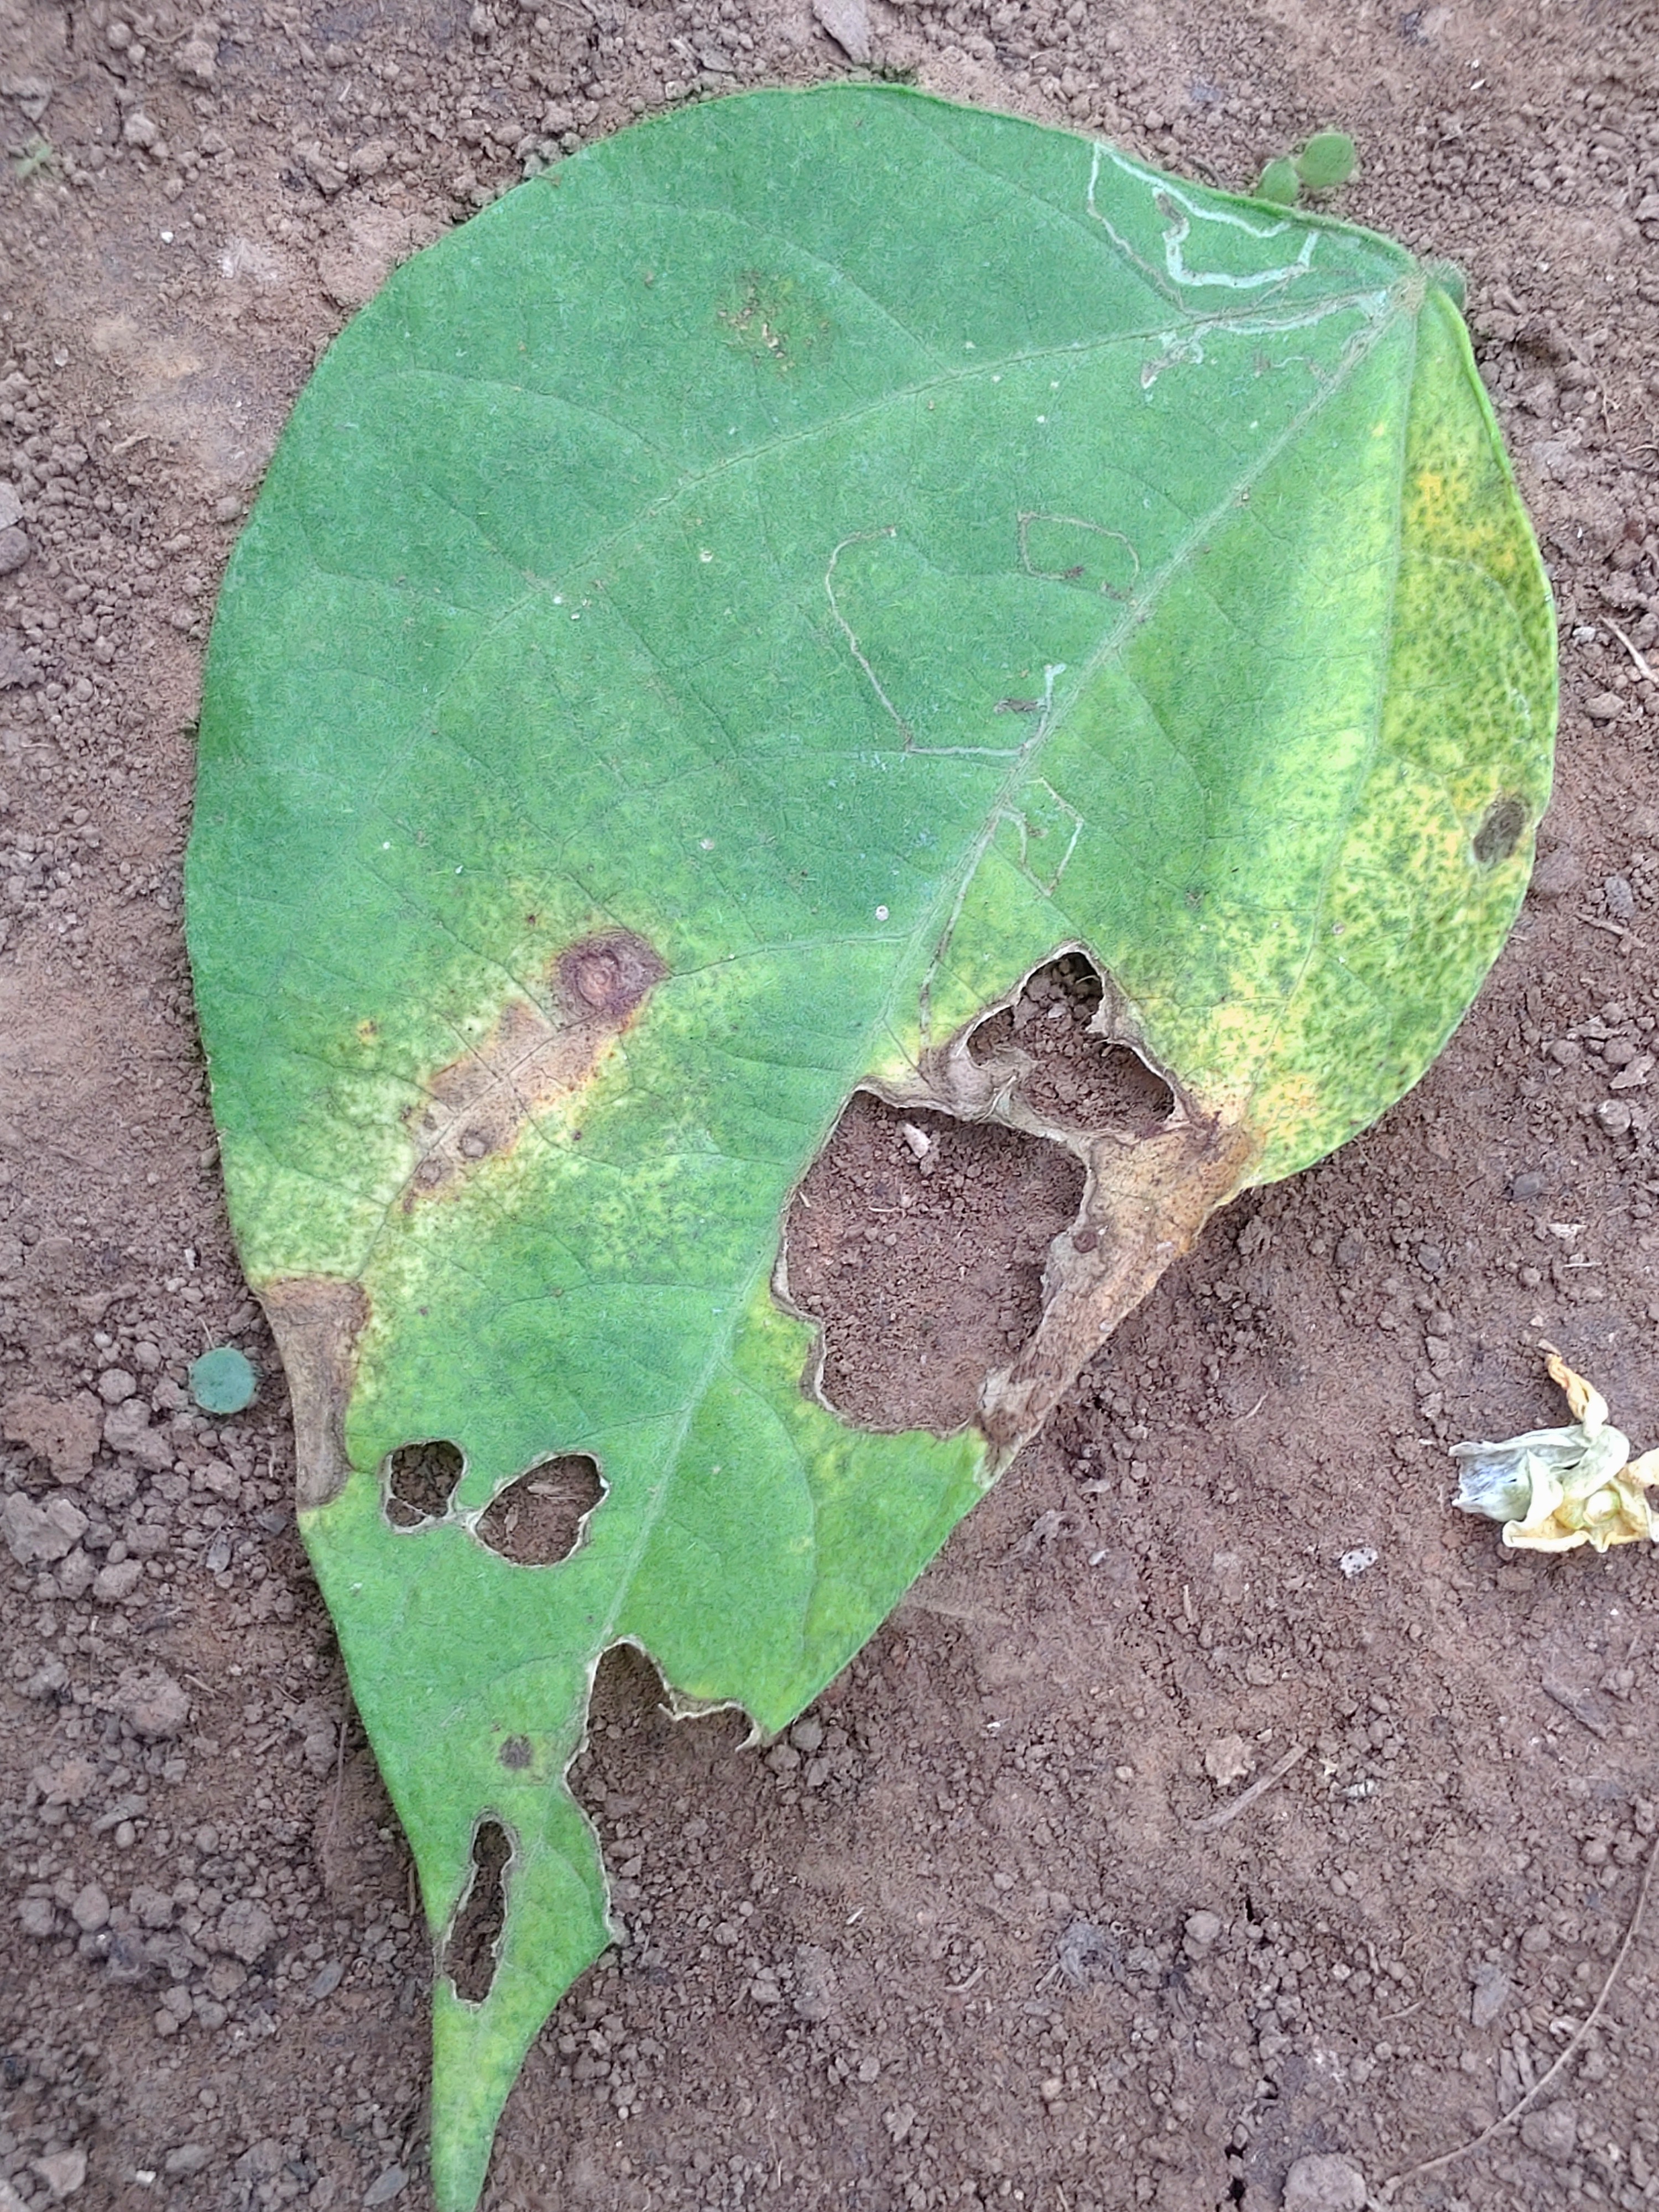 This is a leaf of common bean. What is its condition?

anthracnose
